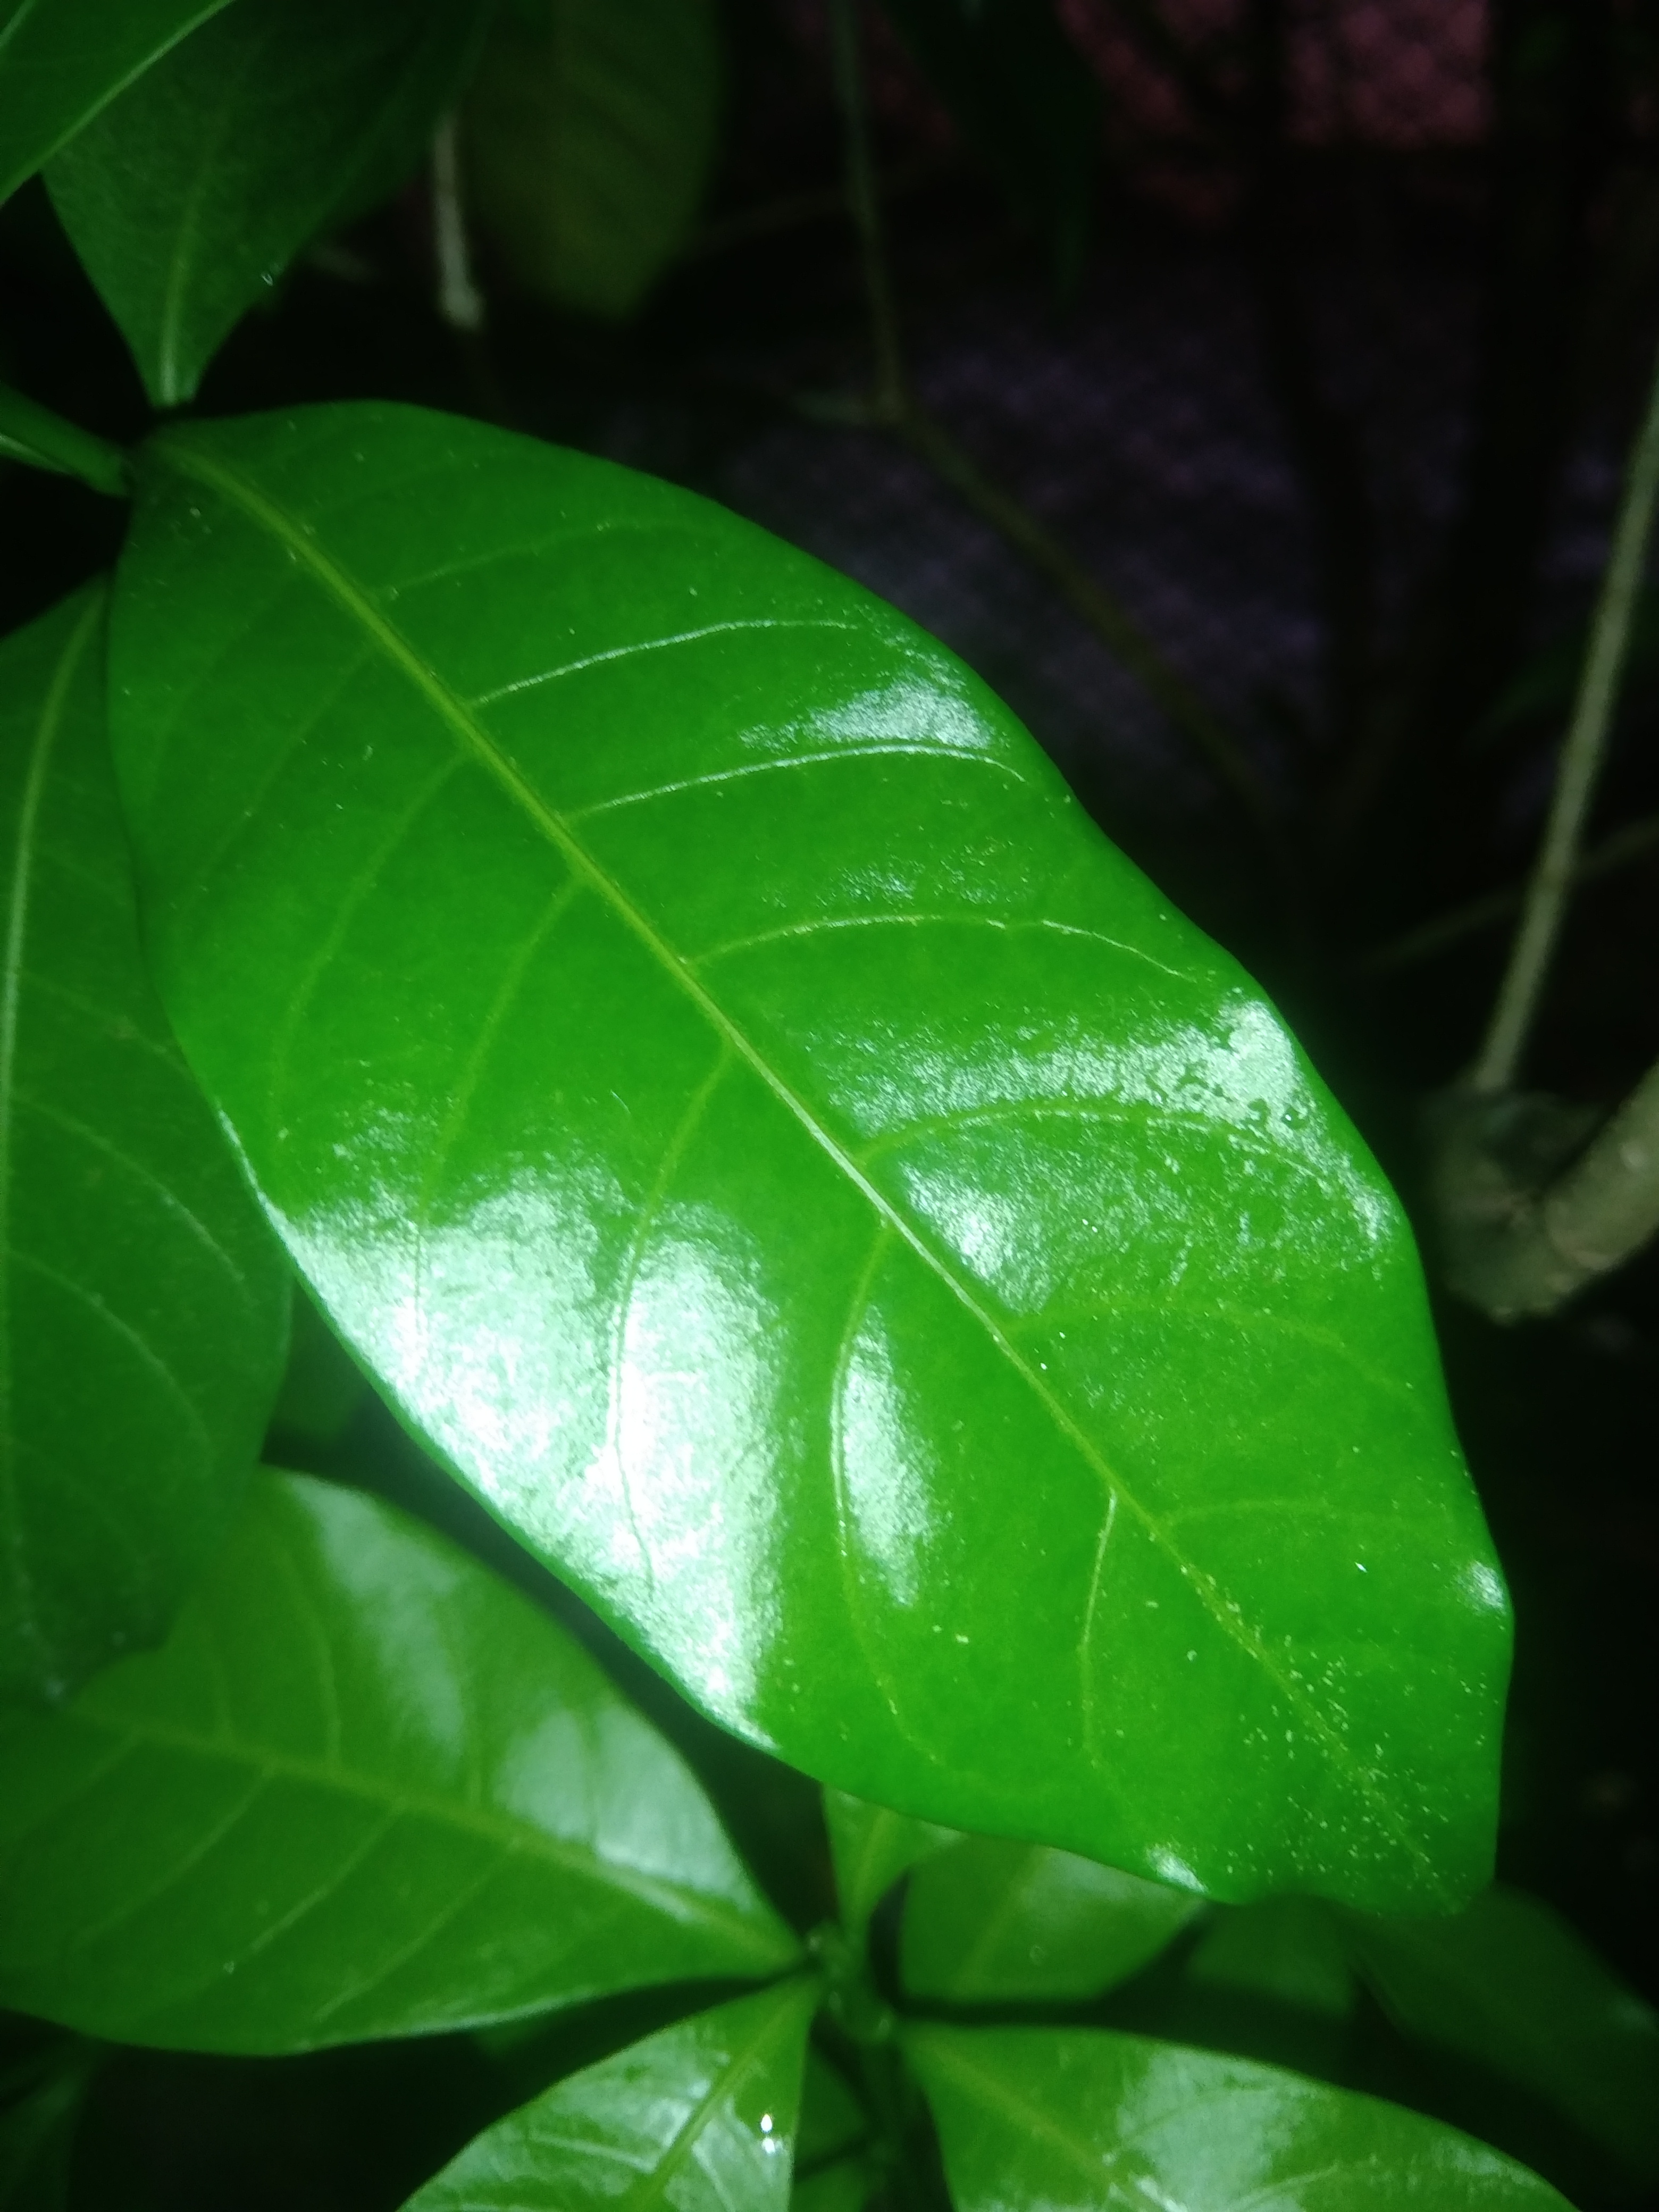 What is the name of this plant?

togor
